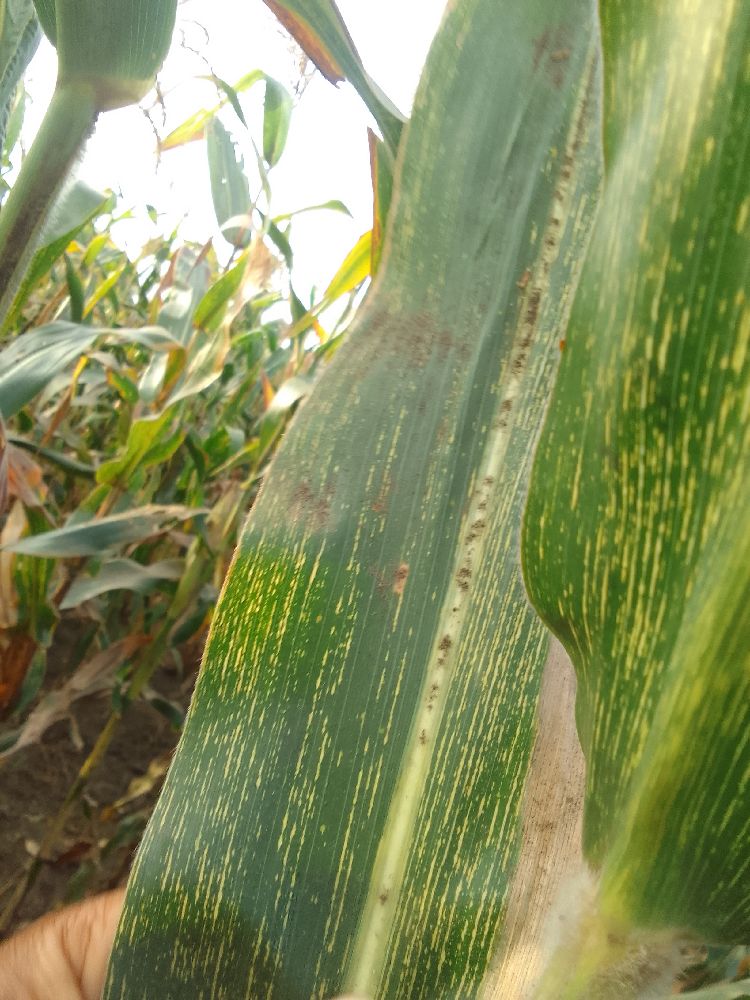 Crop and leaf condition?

maize, maize streak virus
